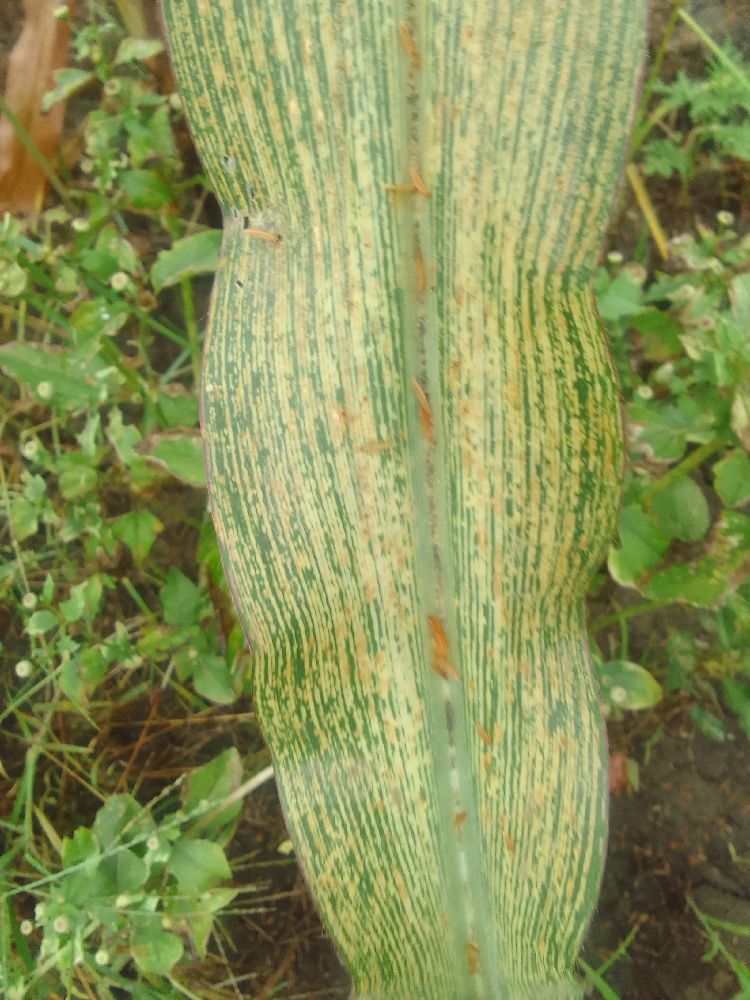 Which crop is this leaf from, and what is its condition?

maize, maize streak virus
